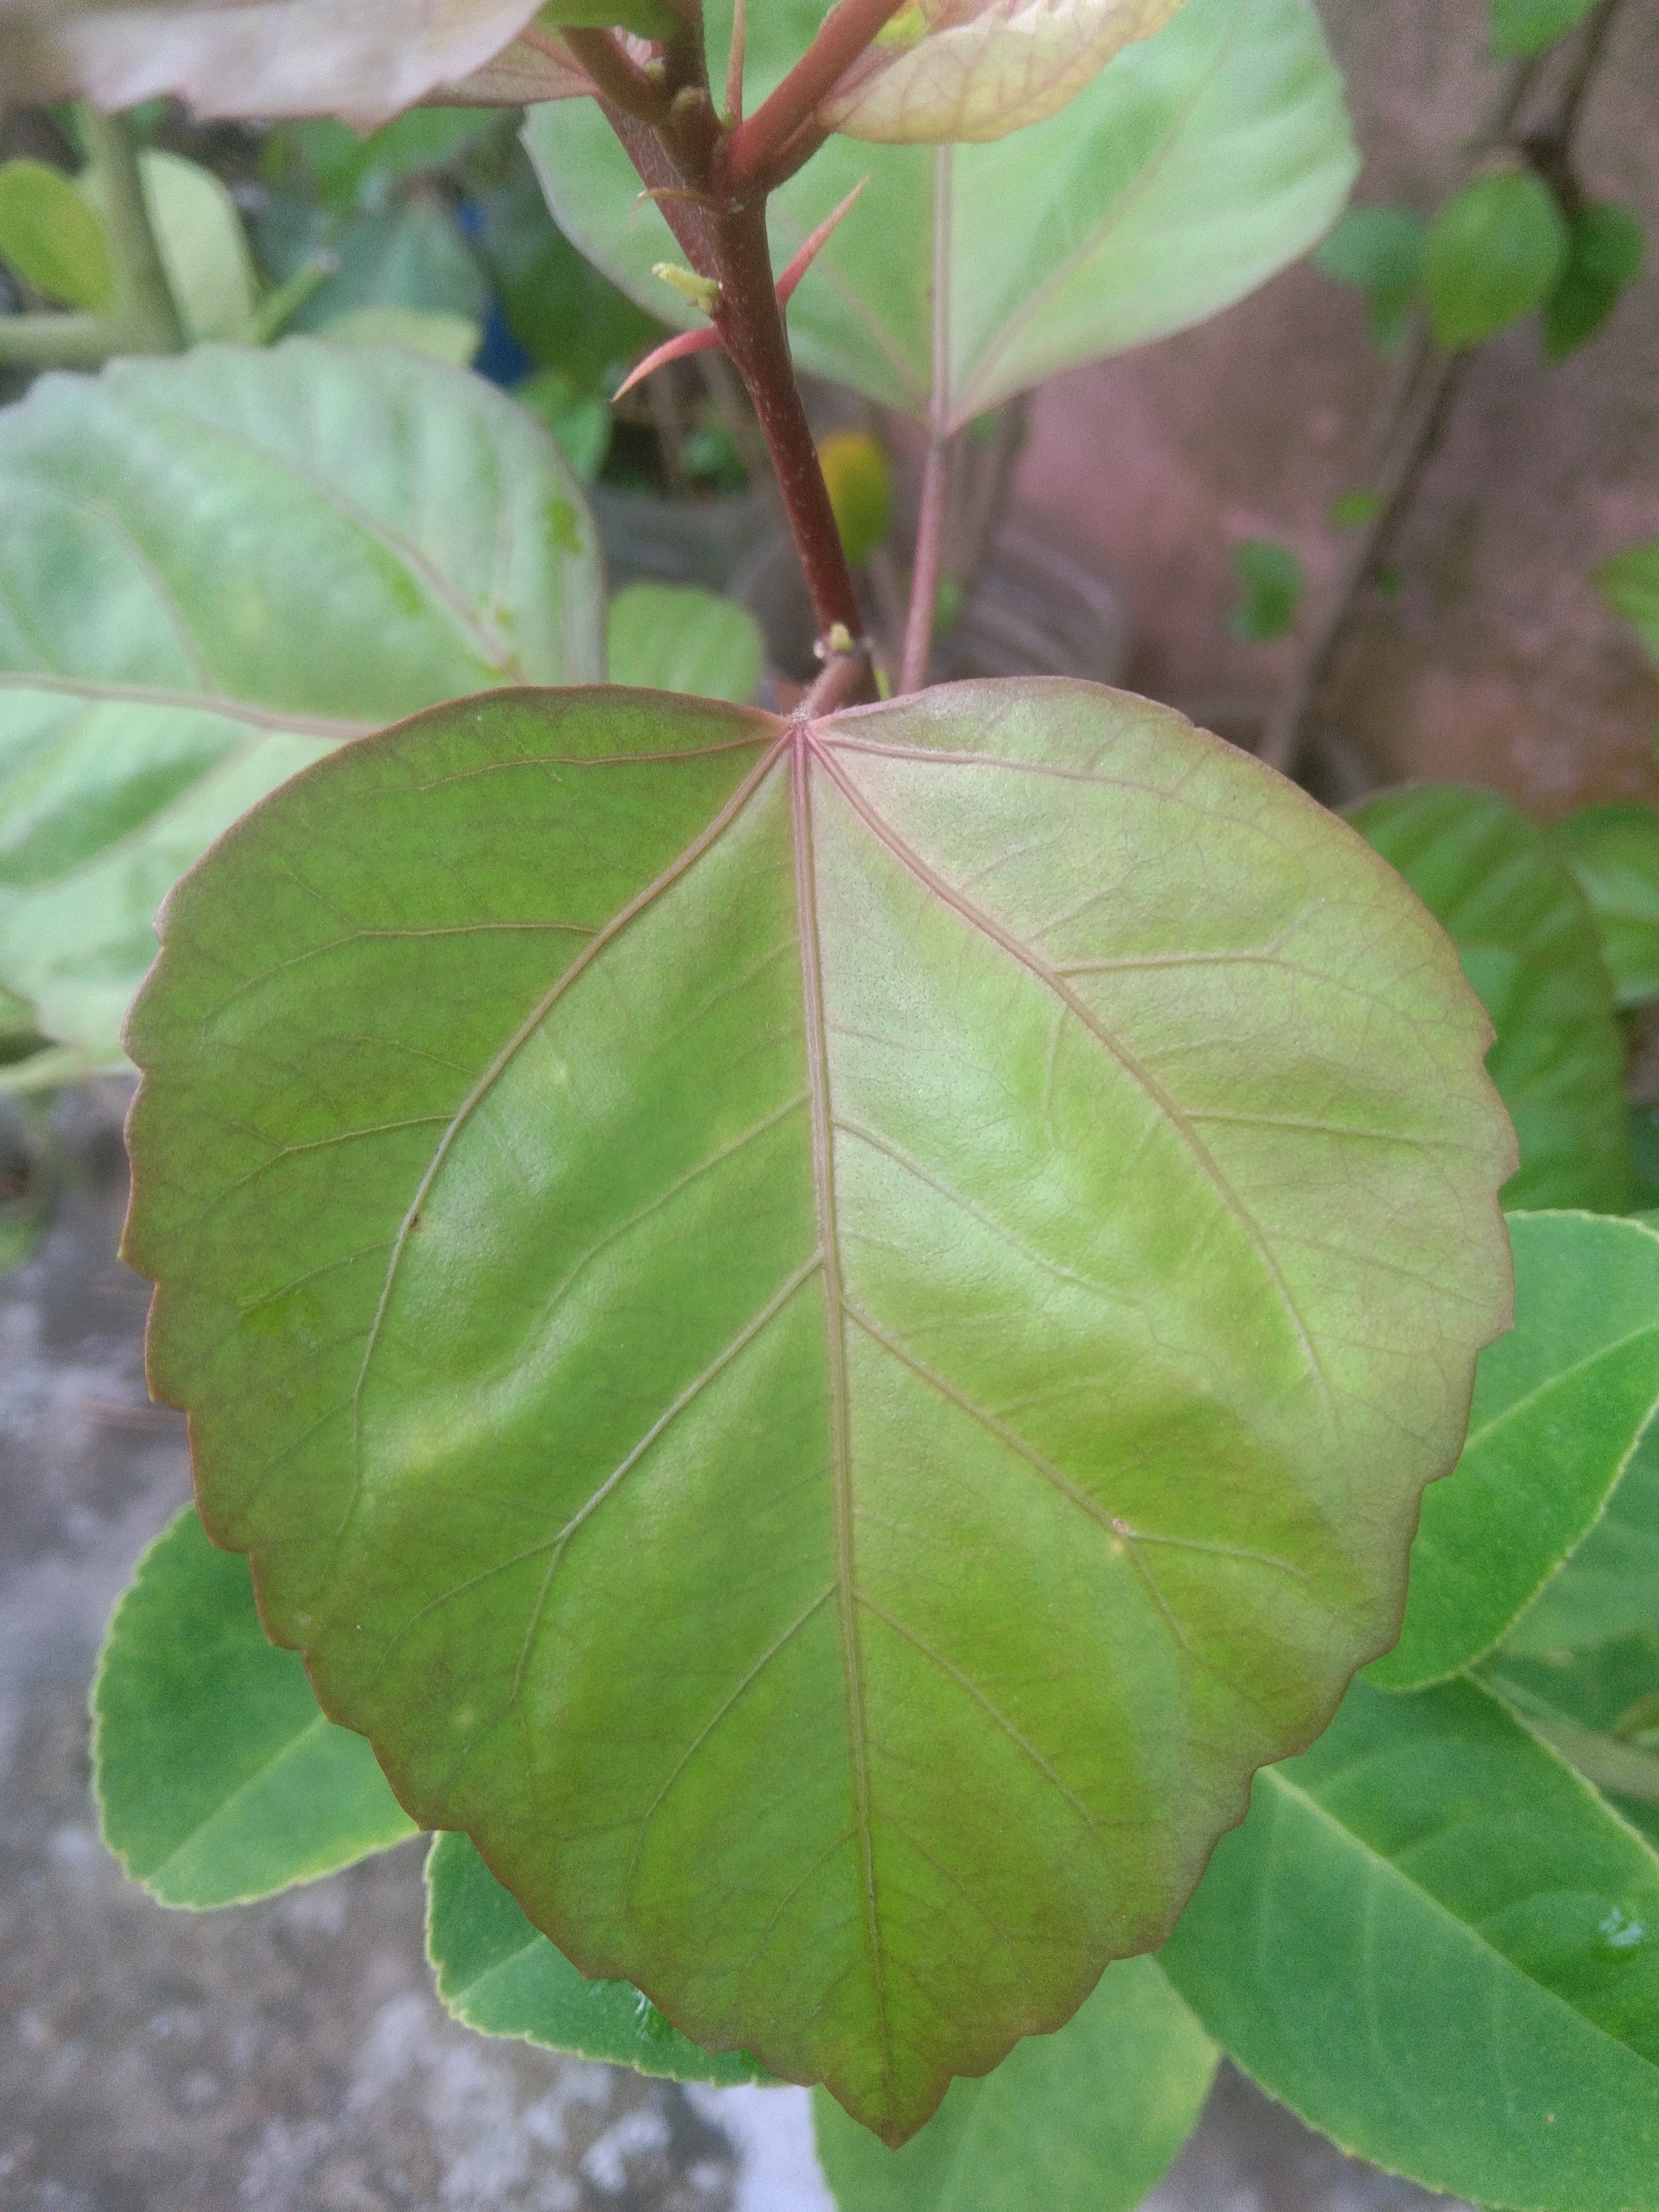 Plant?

hibiscus
